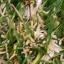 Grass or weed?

grass
